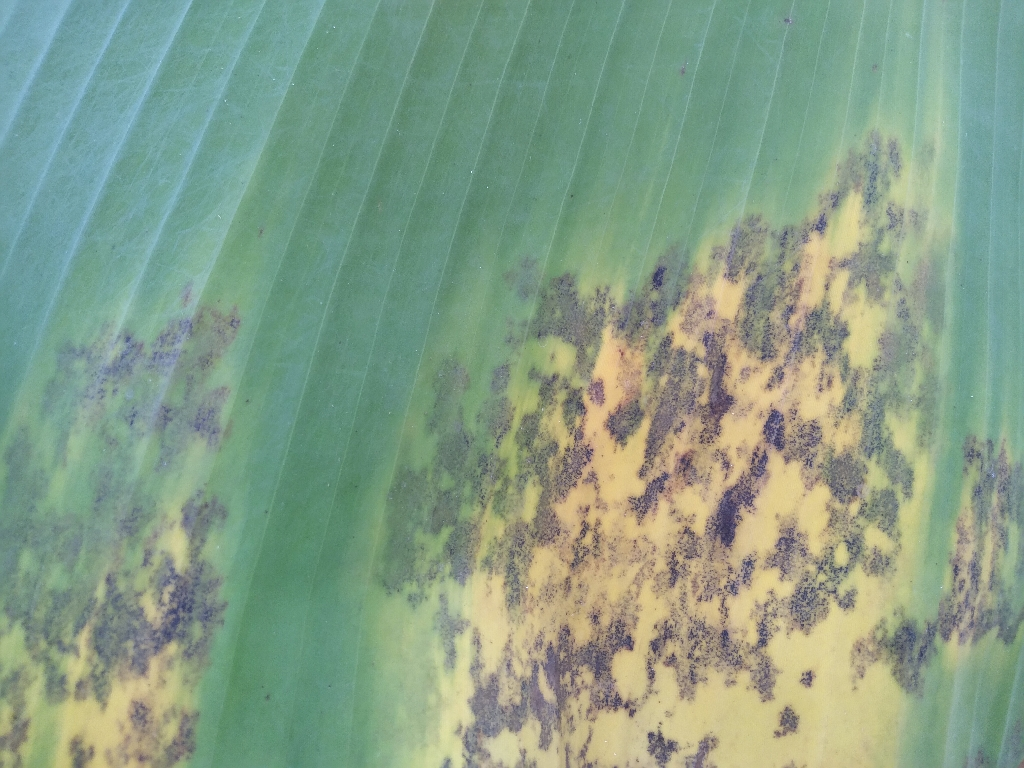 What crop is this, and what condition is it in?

banana, black sigatoka
